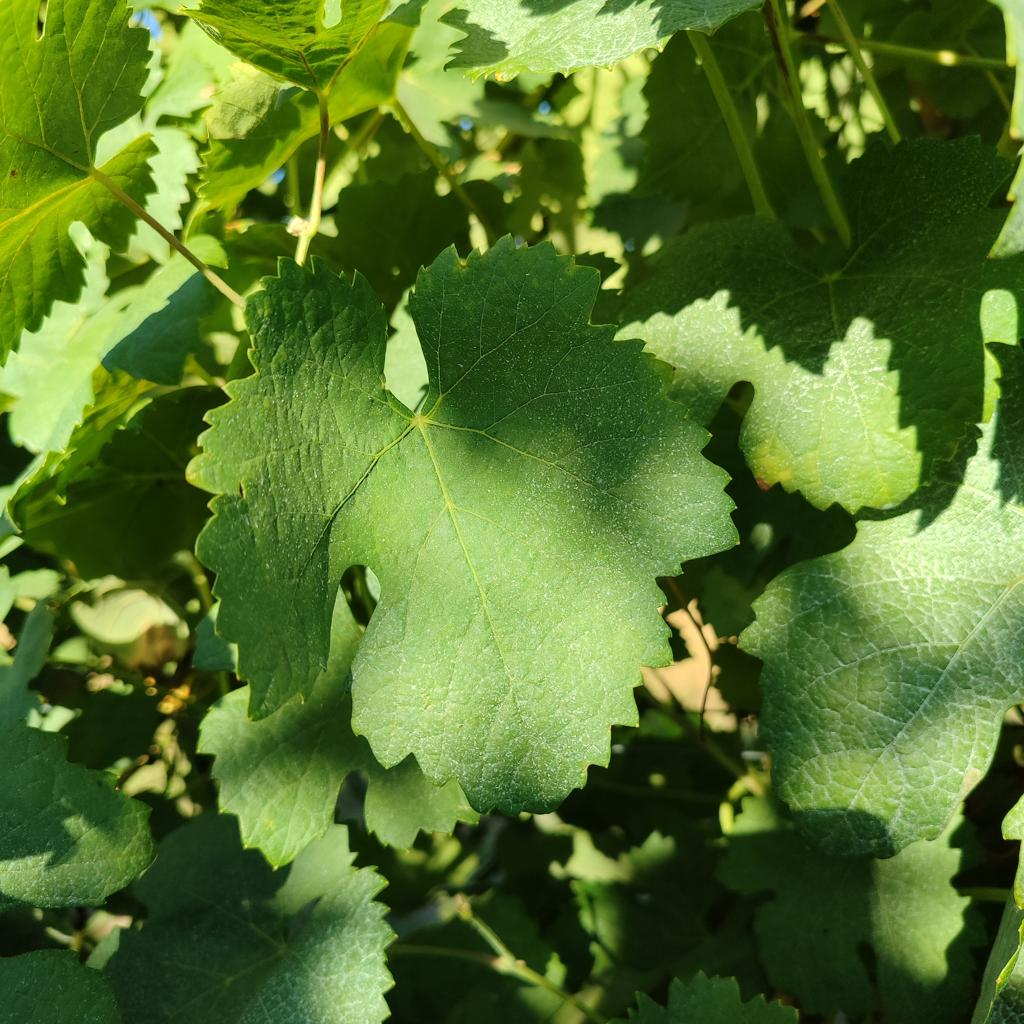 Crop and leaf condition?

grapevine, healthy
